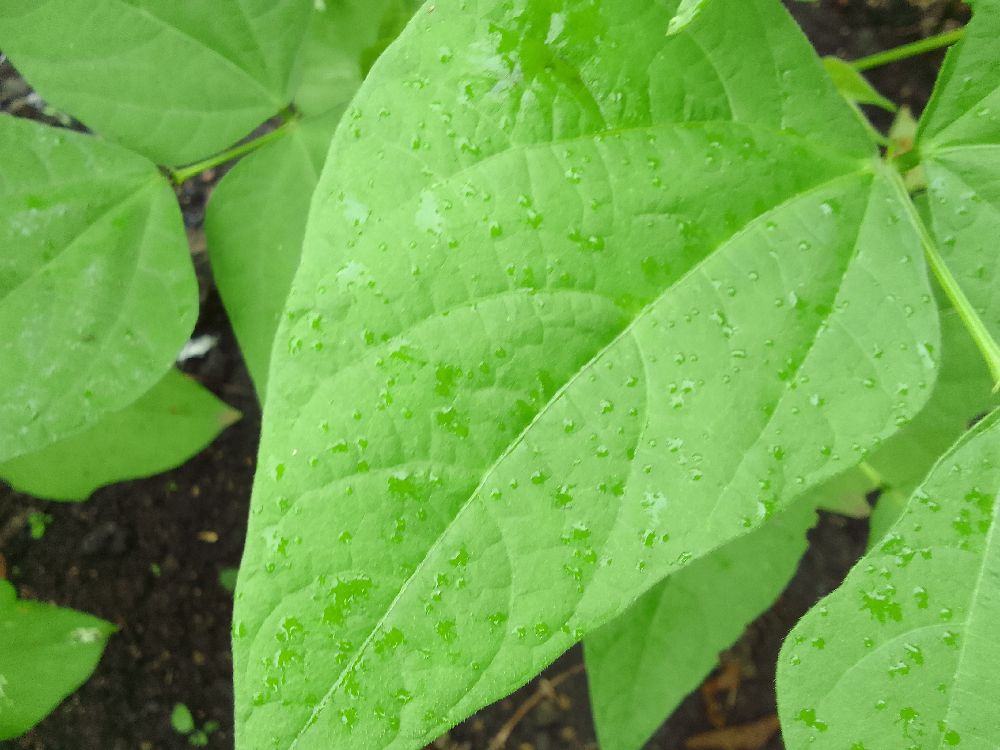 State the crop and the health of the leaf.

common bean, healthy
